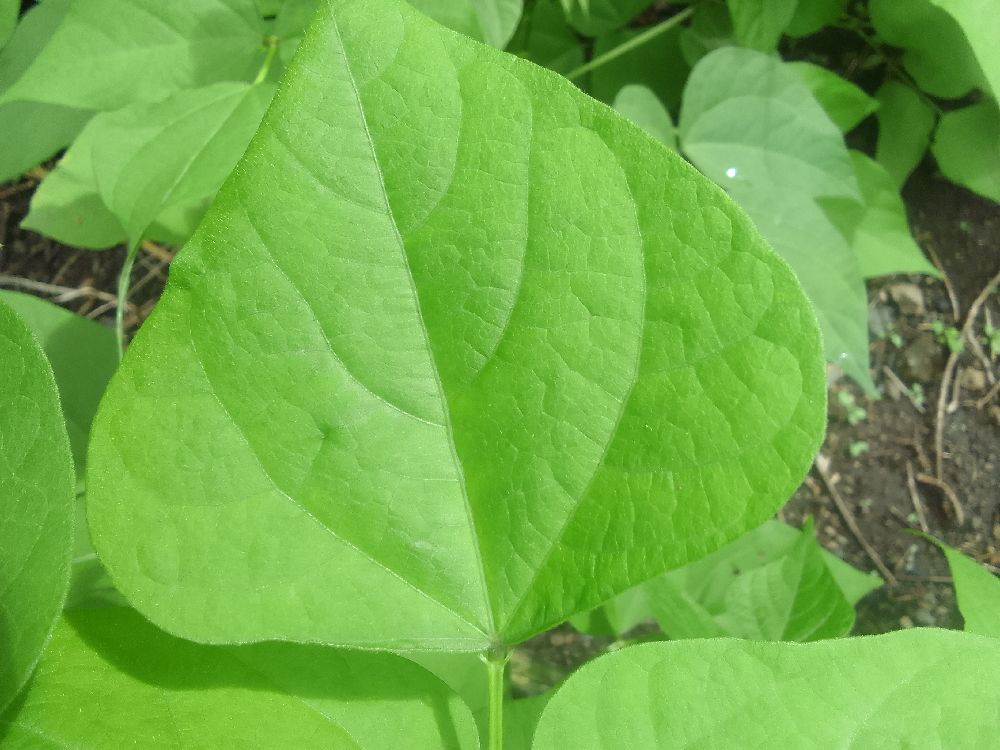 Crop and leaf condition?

common bean, healthy
